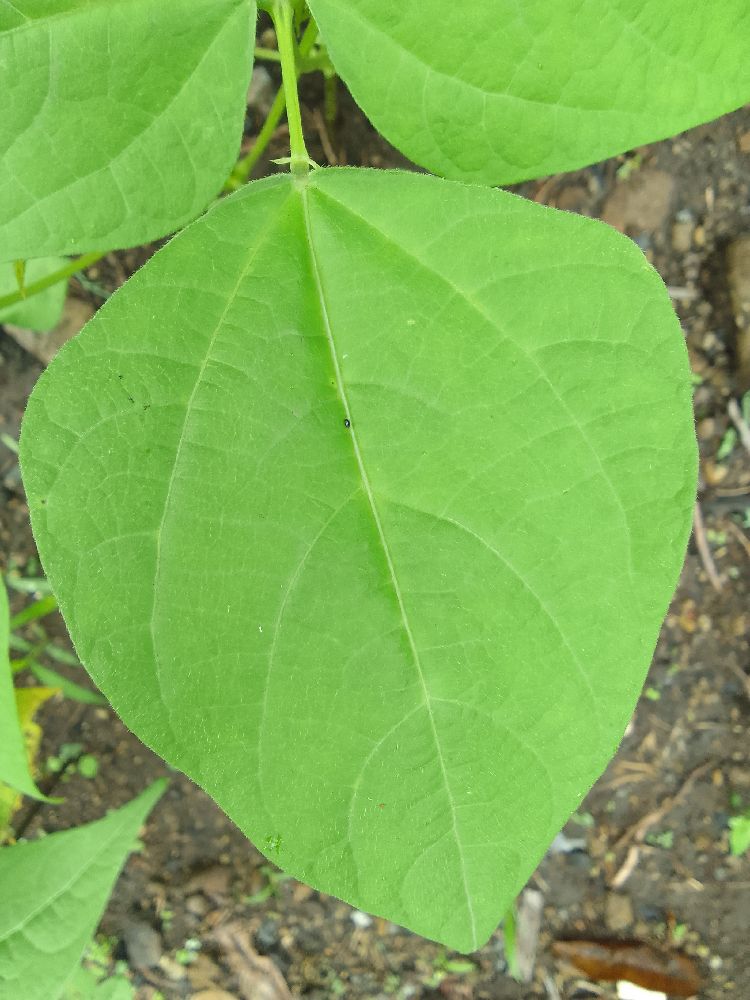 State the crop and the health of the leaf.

common bean, healthy
